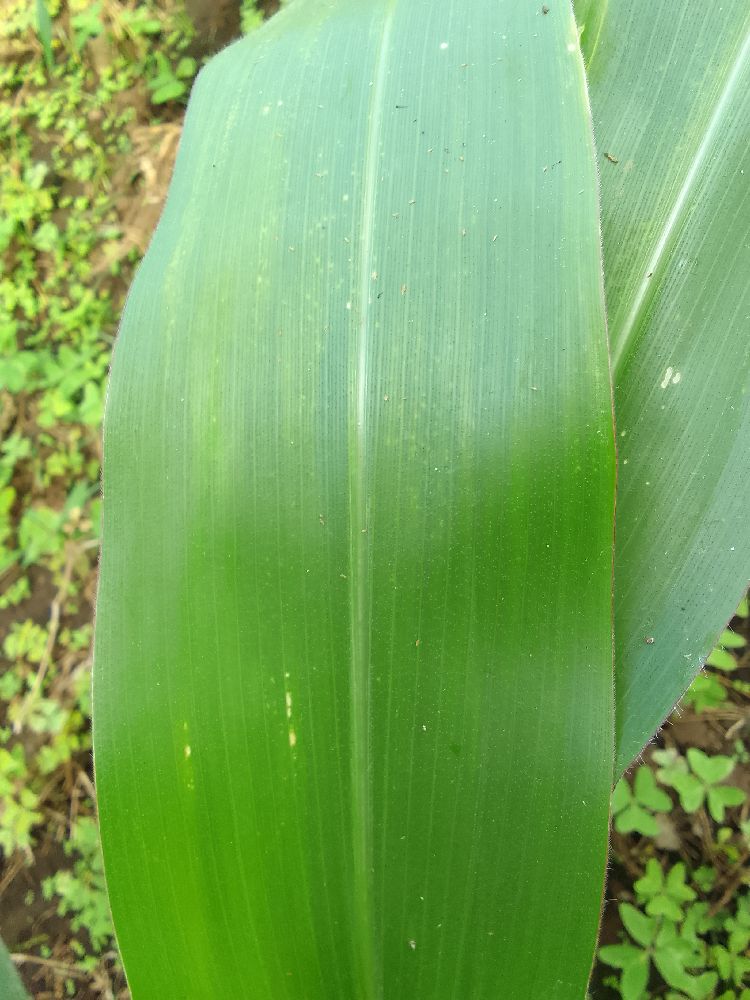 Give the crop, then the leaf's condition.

maize, healthy
